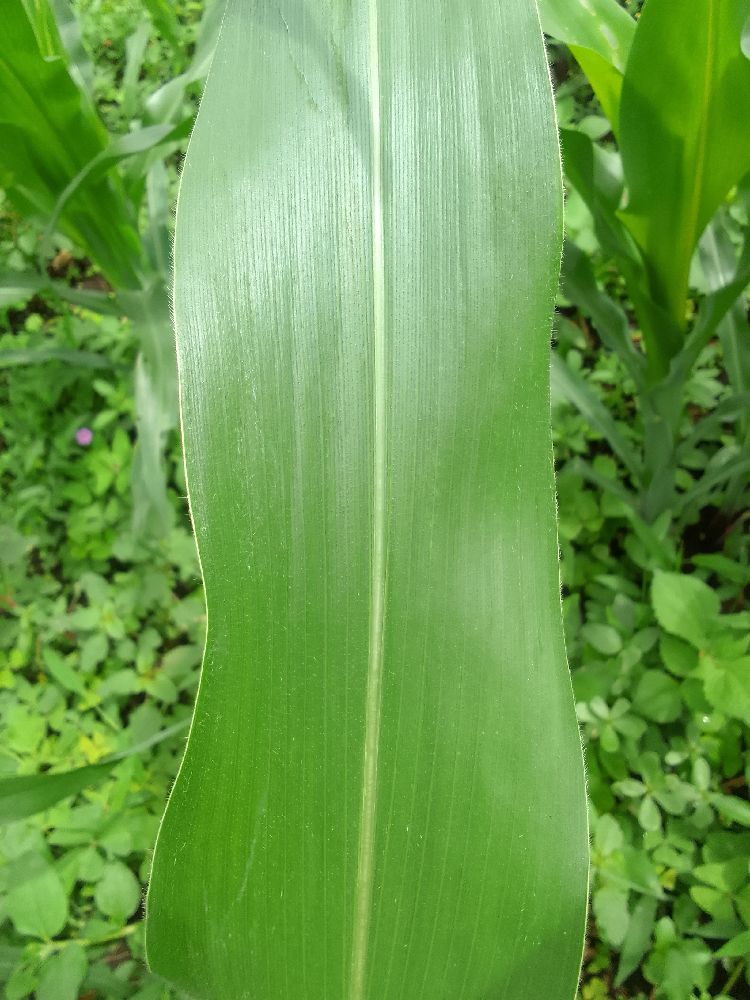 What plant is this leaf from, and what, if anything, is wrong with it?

maize, healthy
